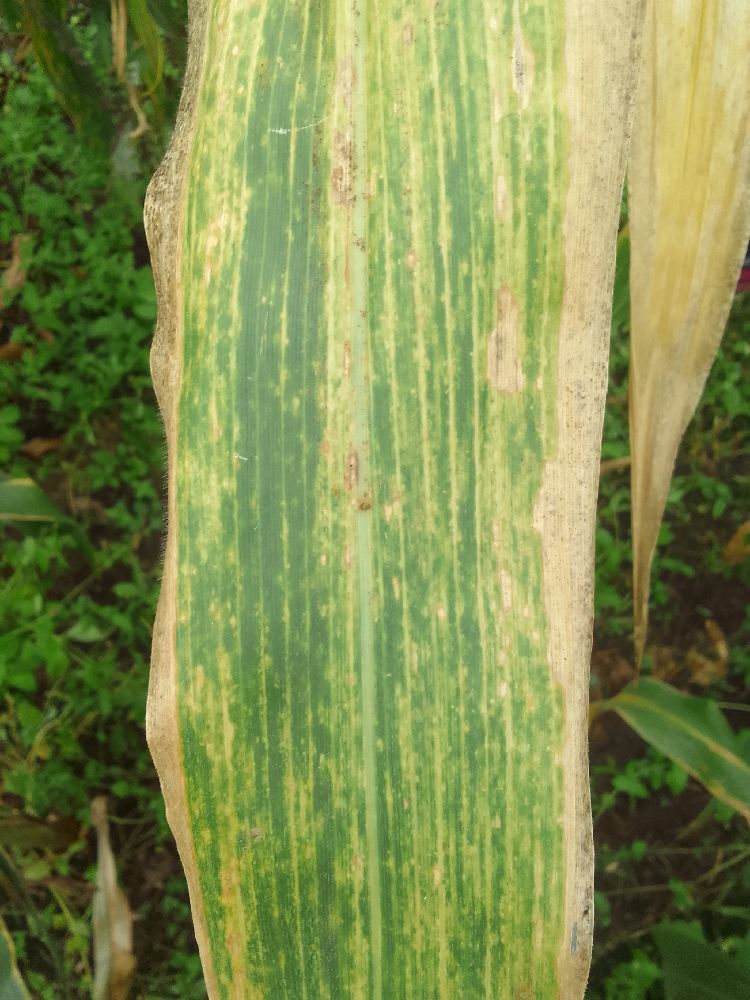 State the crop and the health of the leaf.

maize, maize lethal necrosis
